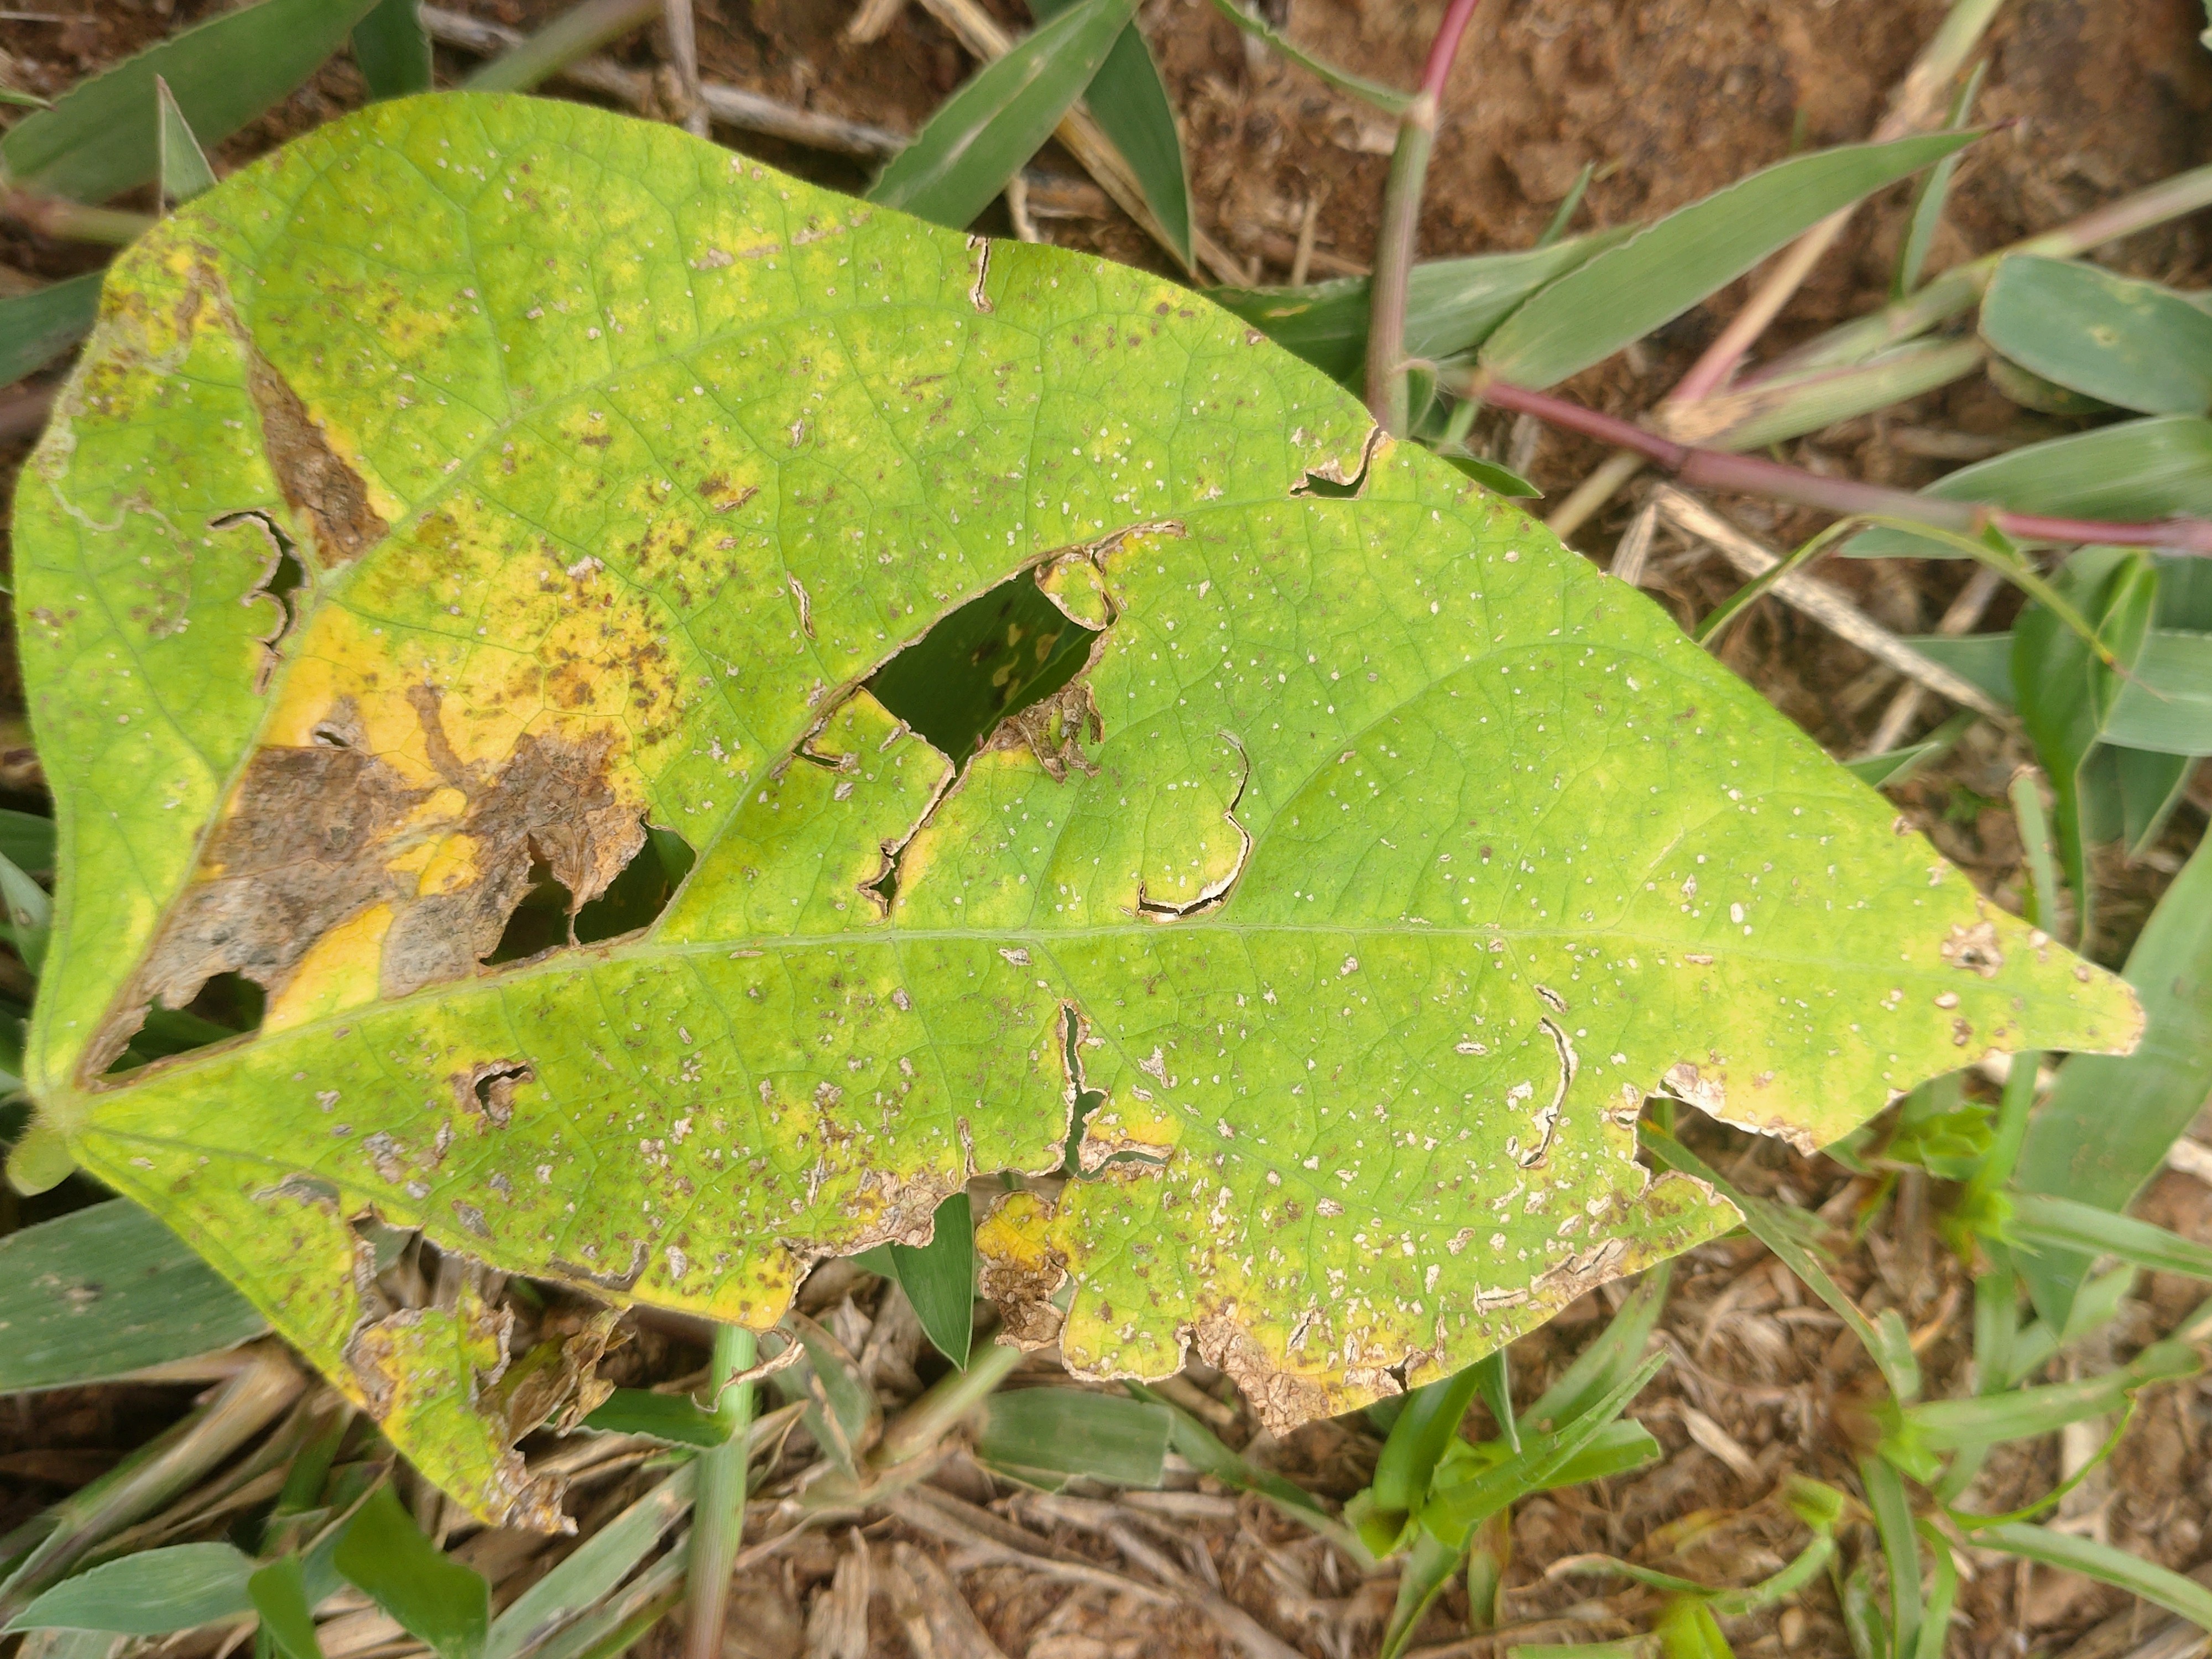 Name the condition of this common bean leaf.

rust
